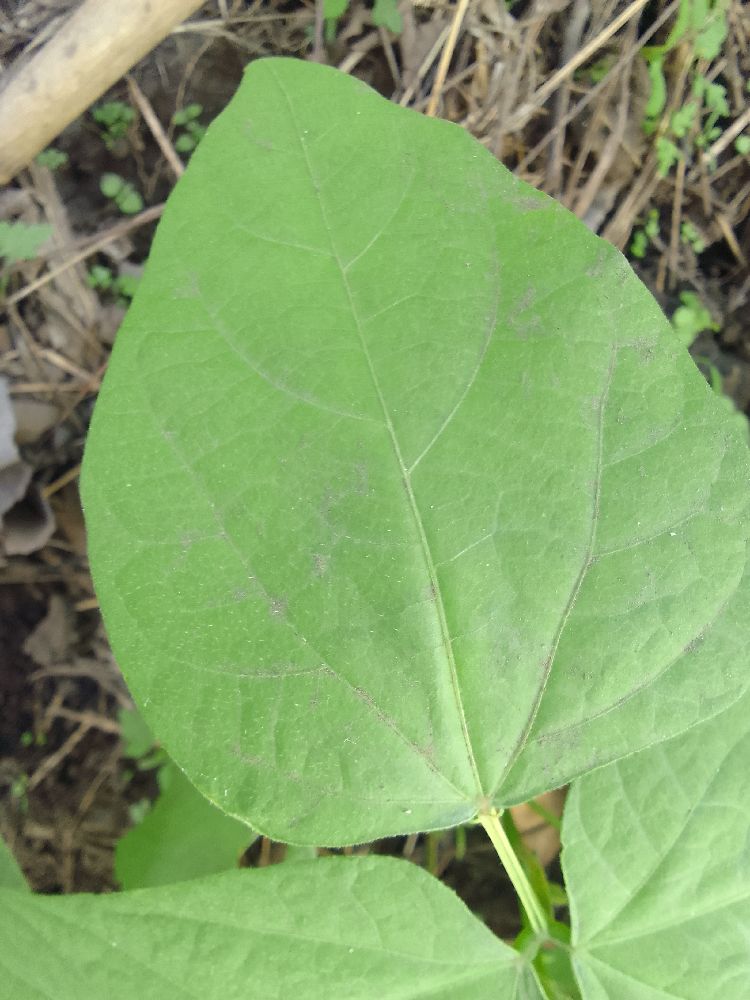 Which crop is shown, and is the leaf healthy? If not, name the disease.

common bean, healthy
